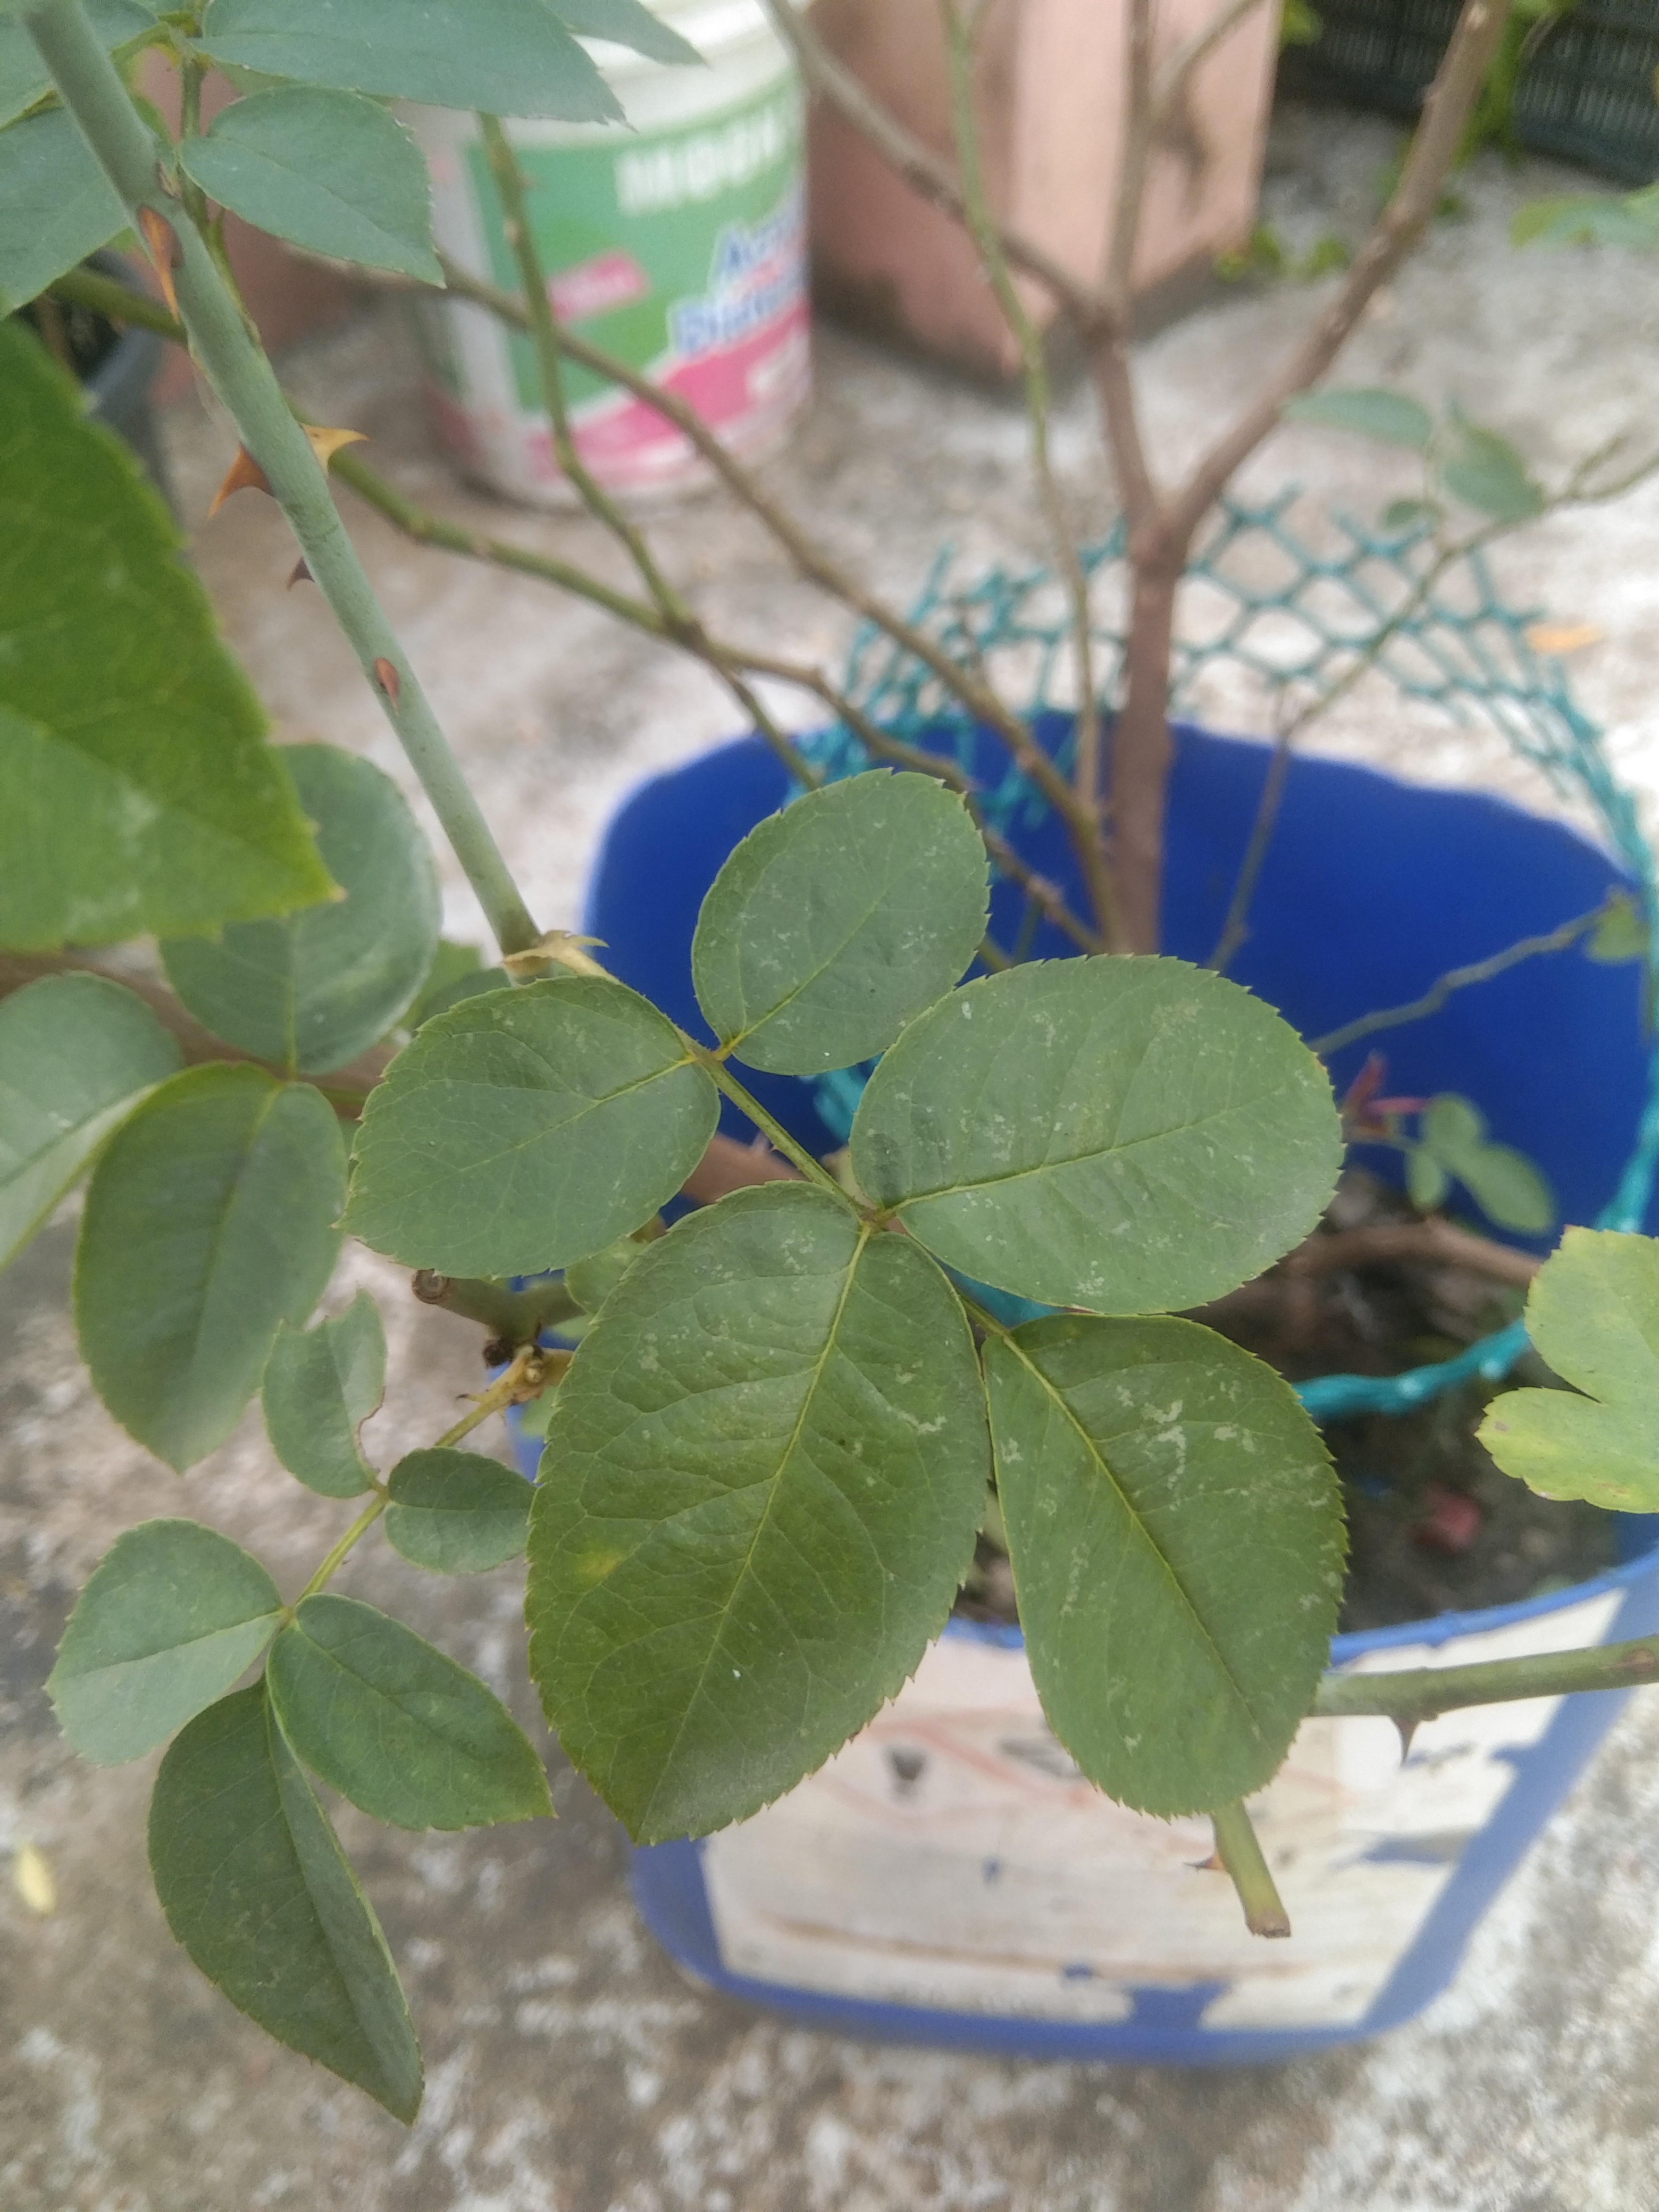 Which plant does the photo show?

rose
